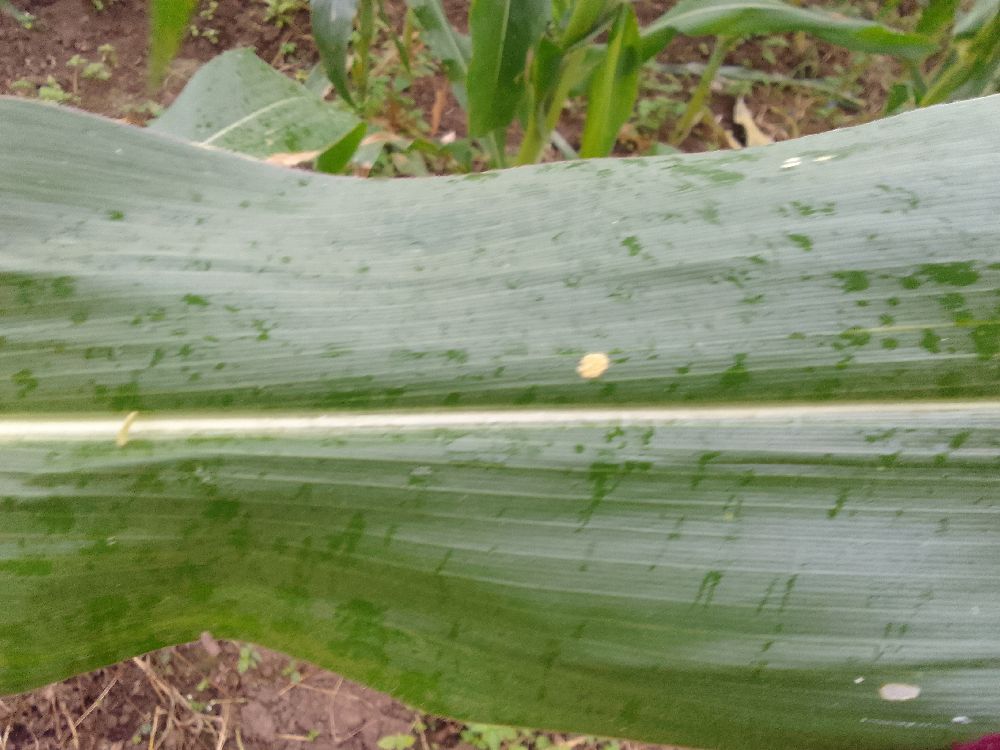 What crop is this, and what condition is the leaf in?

maize, healthy
